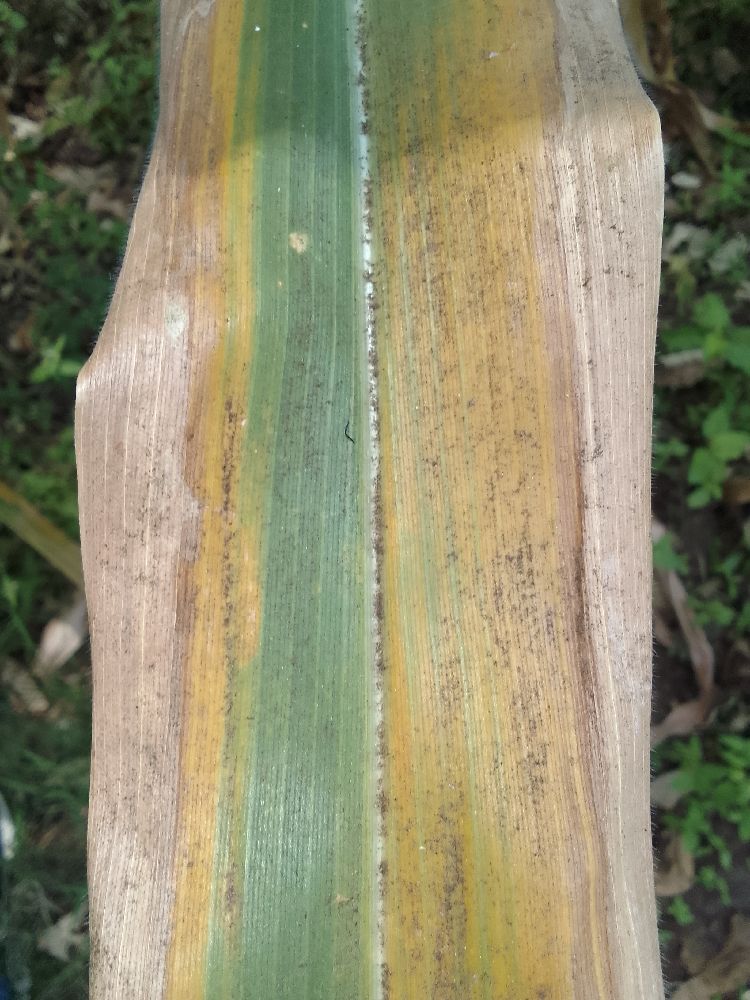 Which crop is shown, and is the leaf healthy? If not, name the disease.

maize, maize lethal necrosis
